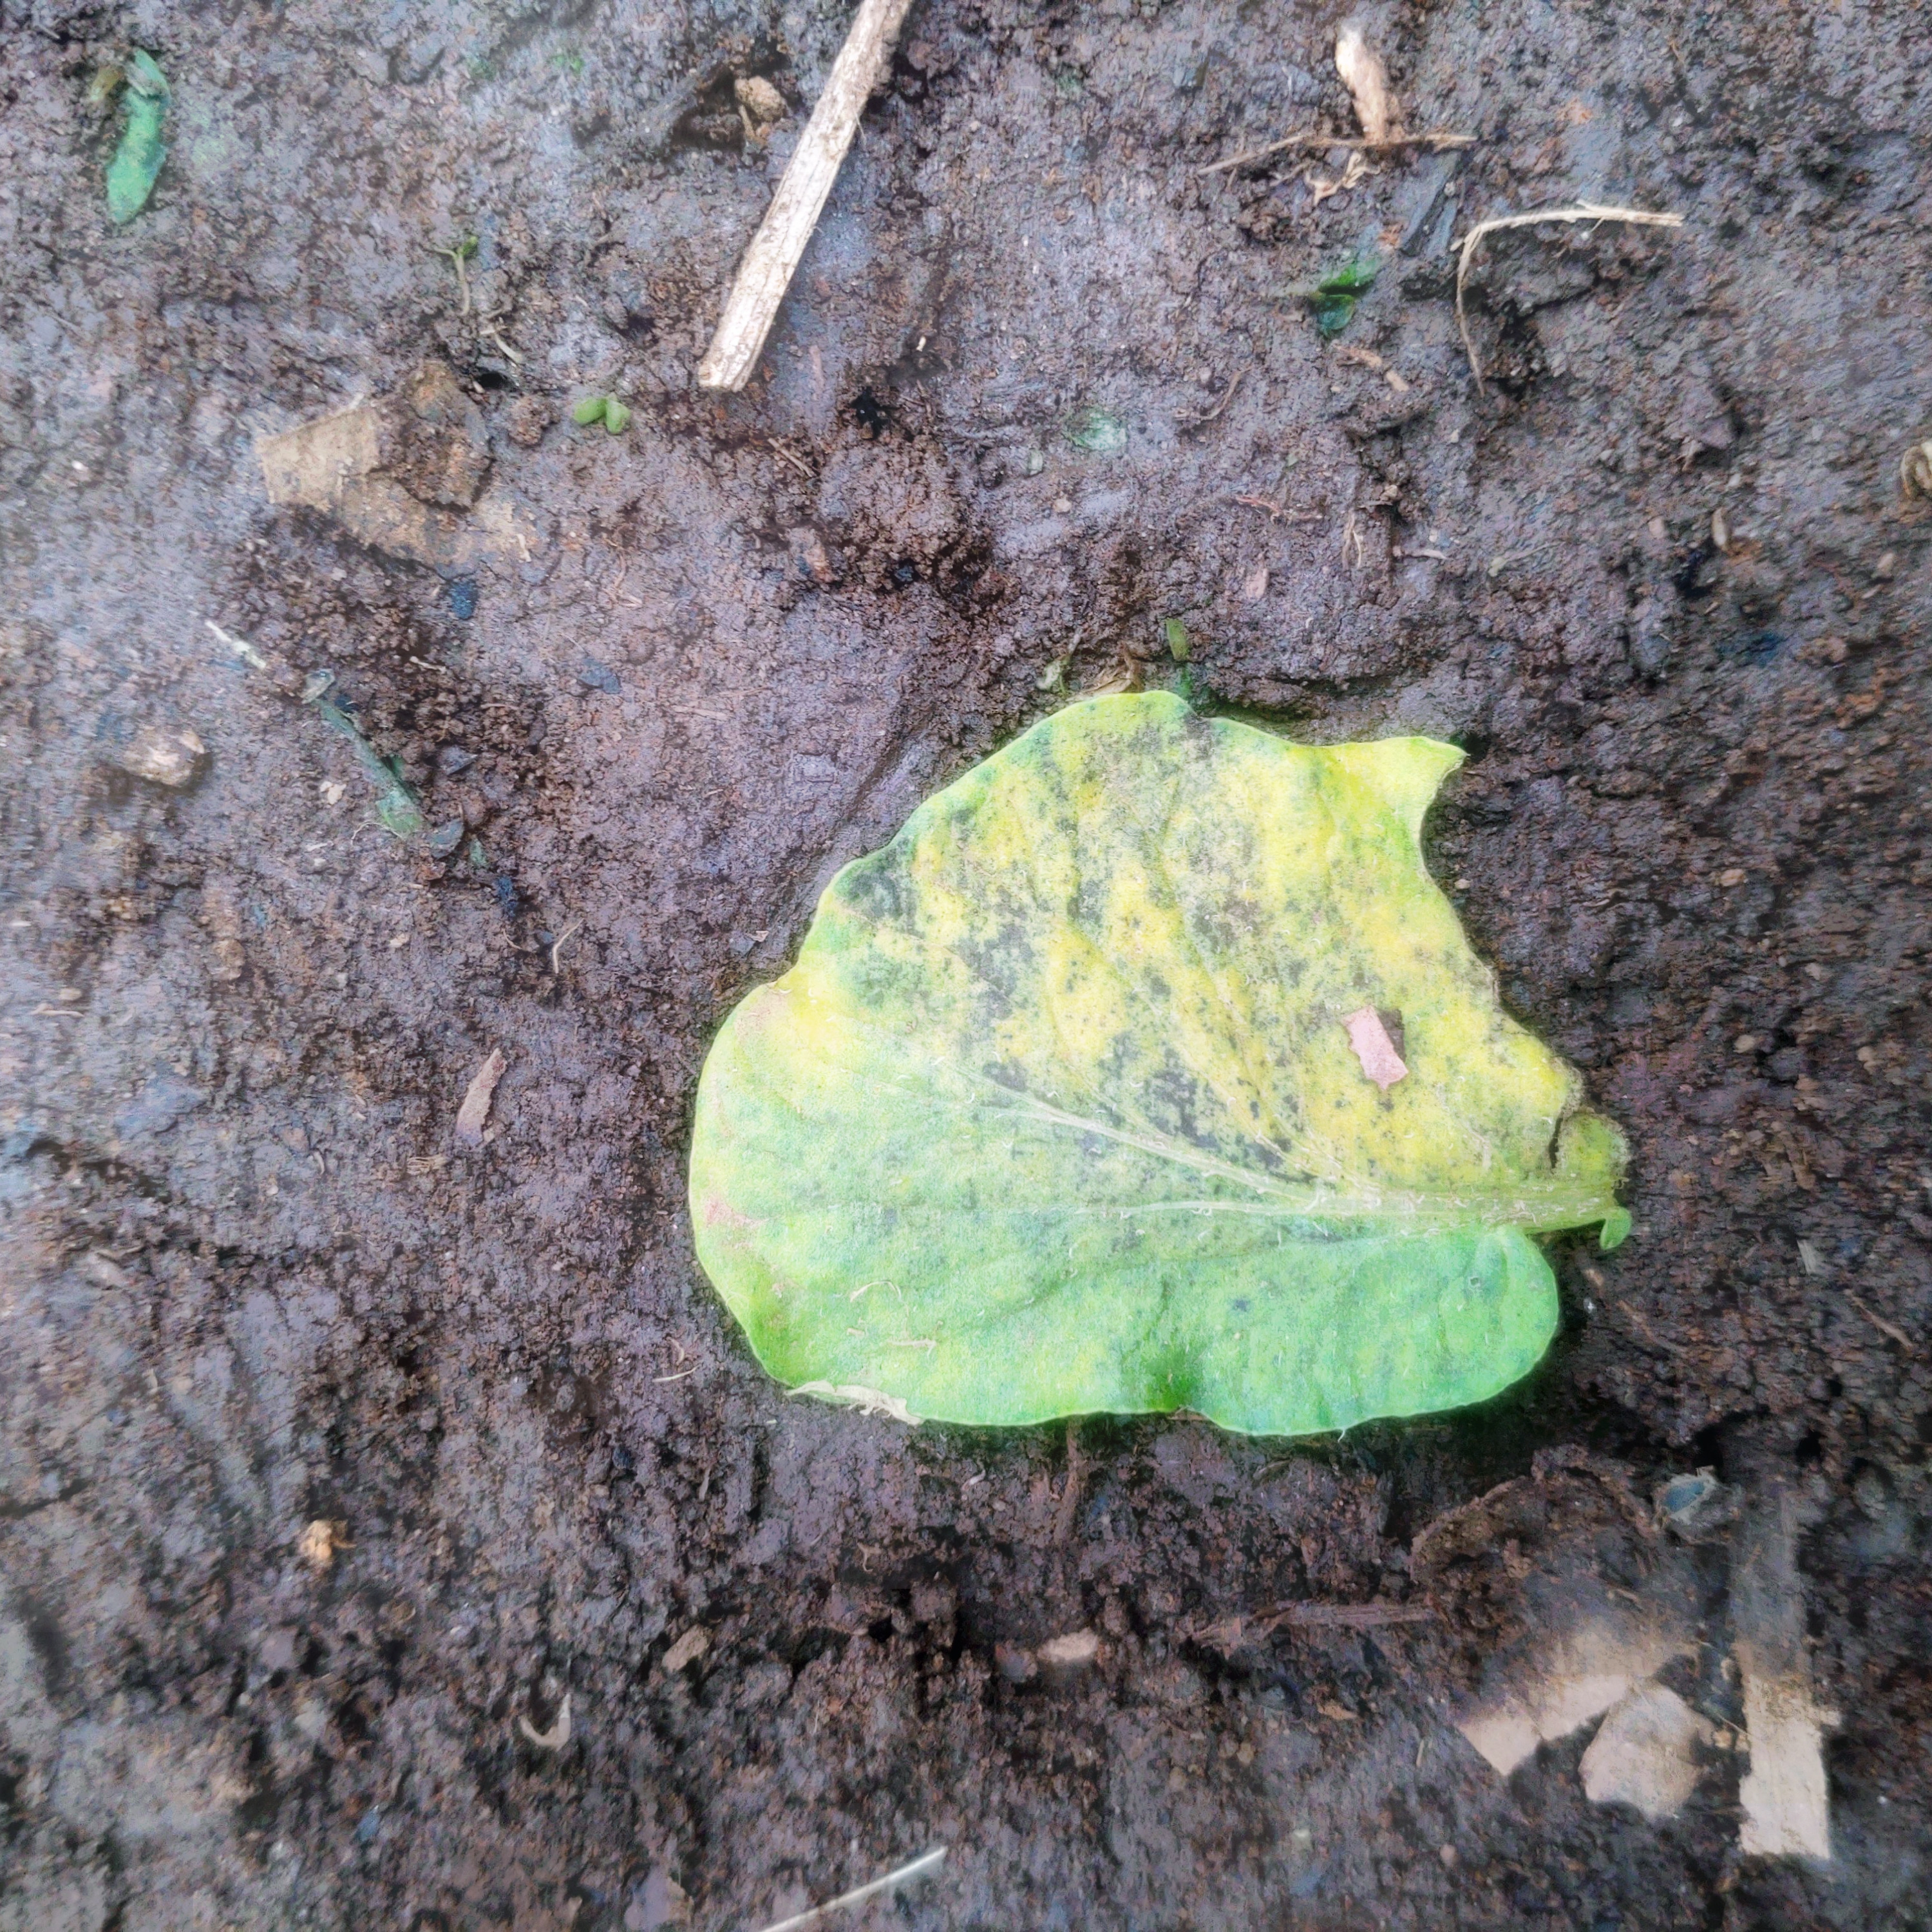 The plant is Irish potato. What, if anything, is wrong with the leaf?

late blight
